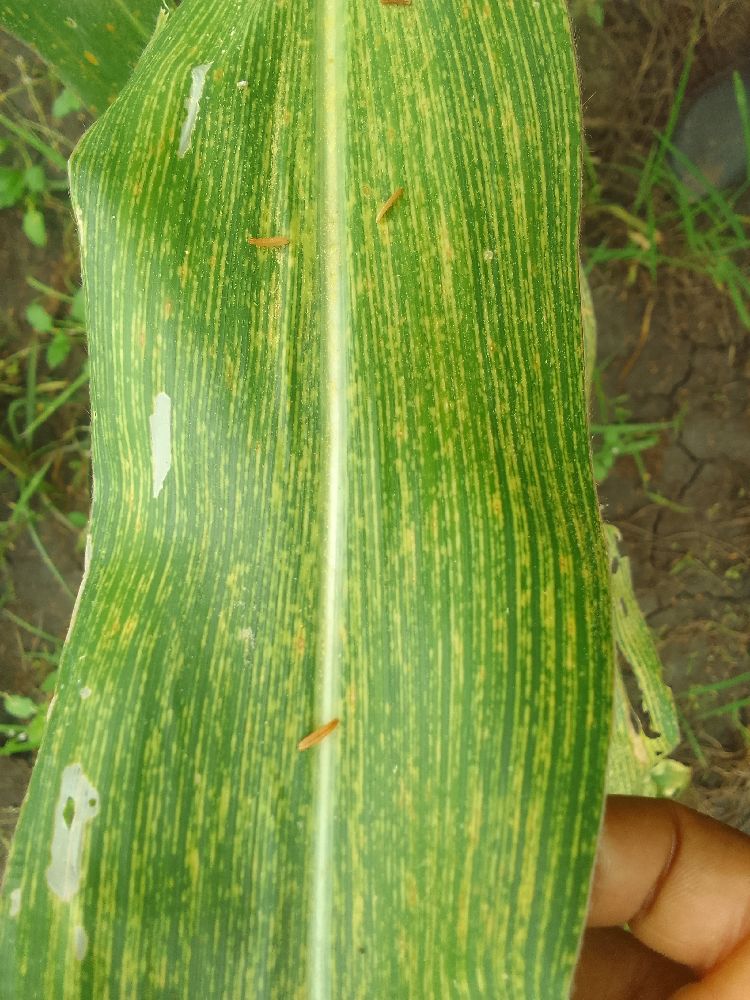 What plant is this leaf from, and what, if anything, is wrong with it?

maize, maize streak virus
